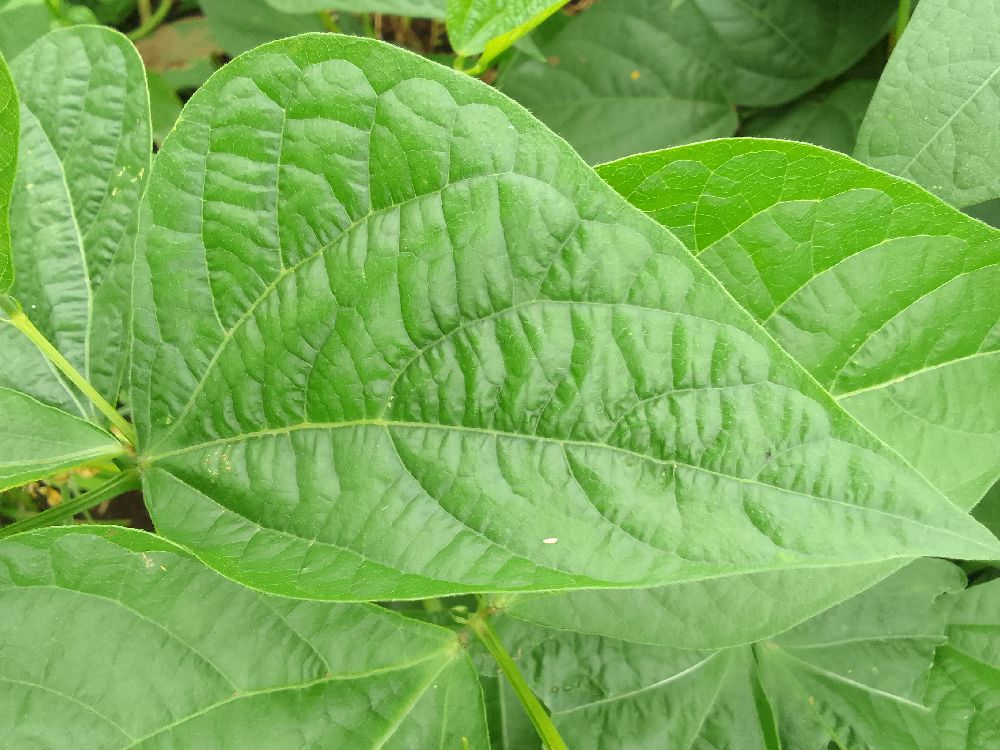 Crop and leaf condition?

common bean, healthy
